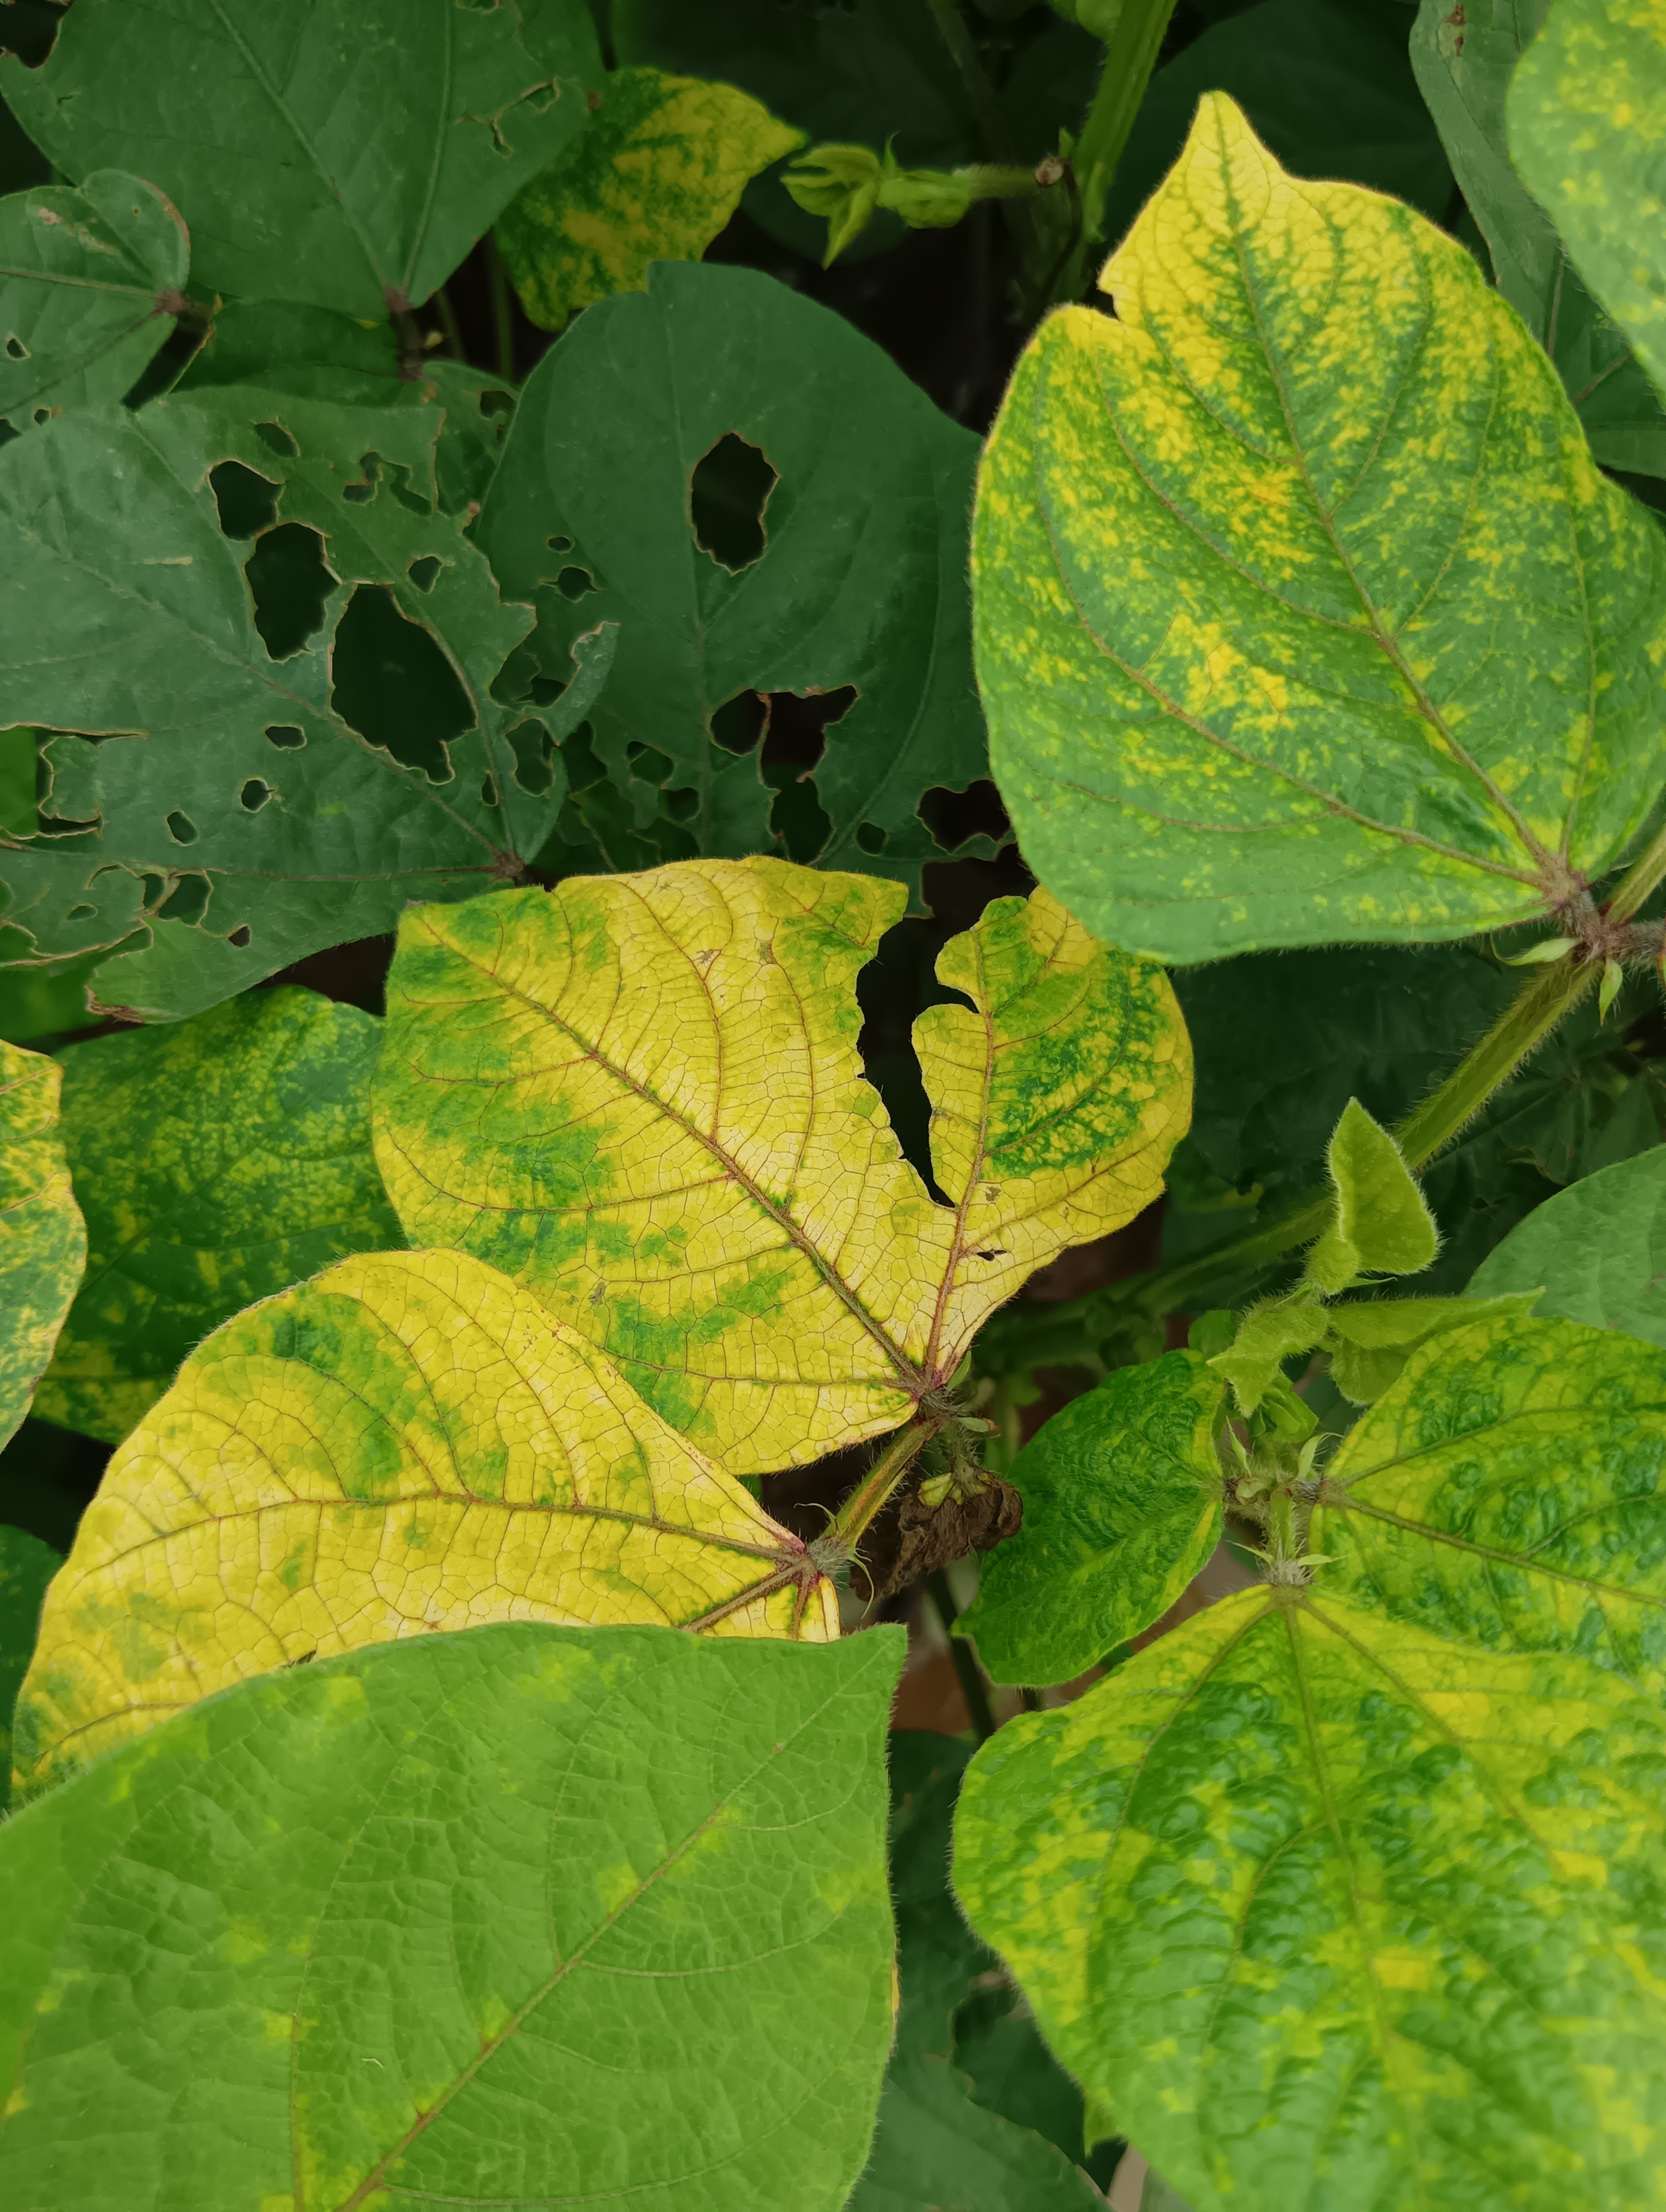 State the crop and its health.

mungbean, yellow mosaic
